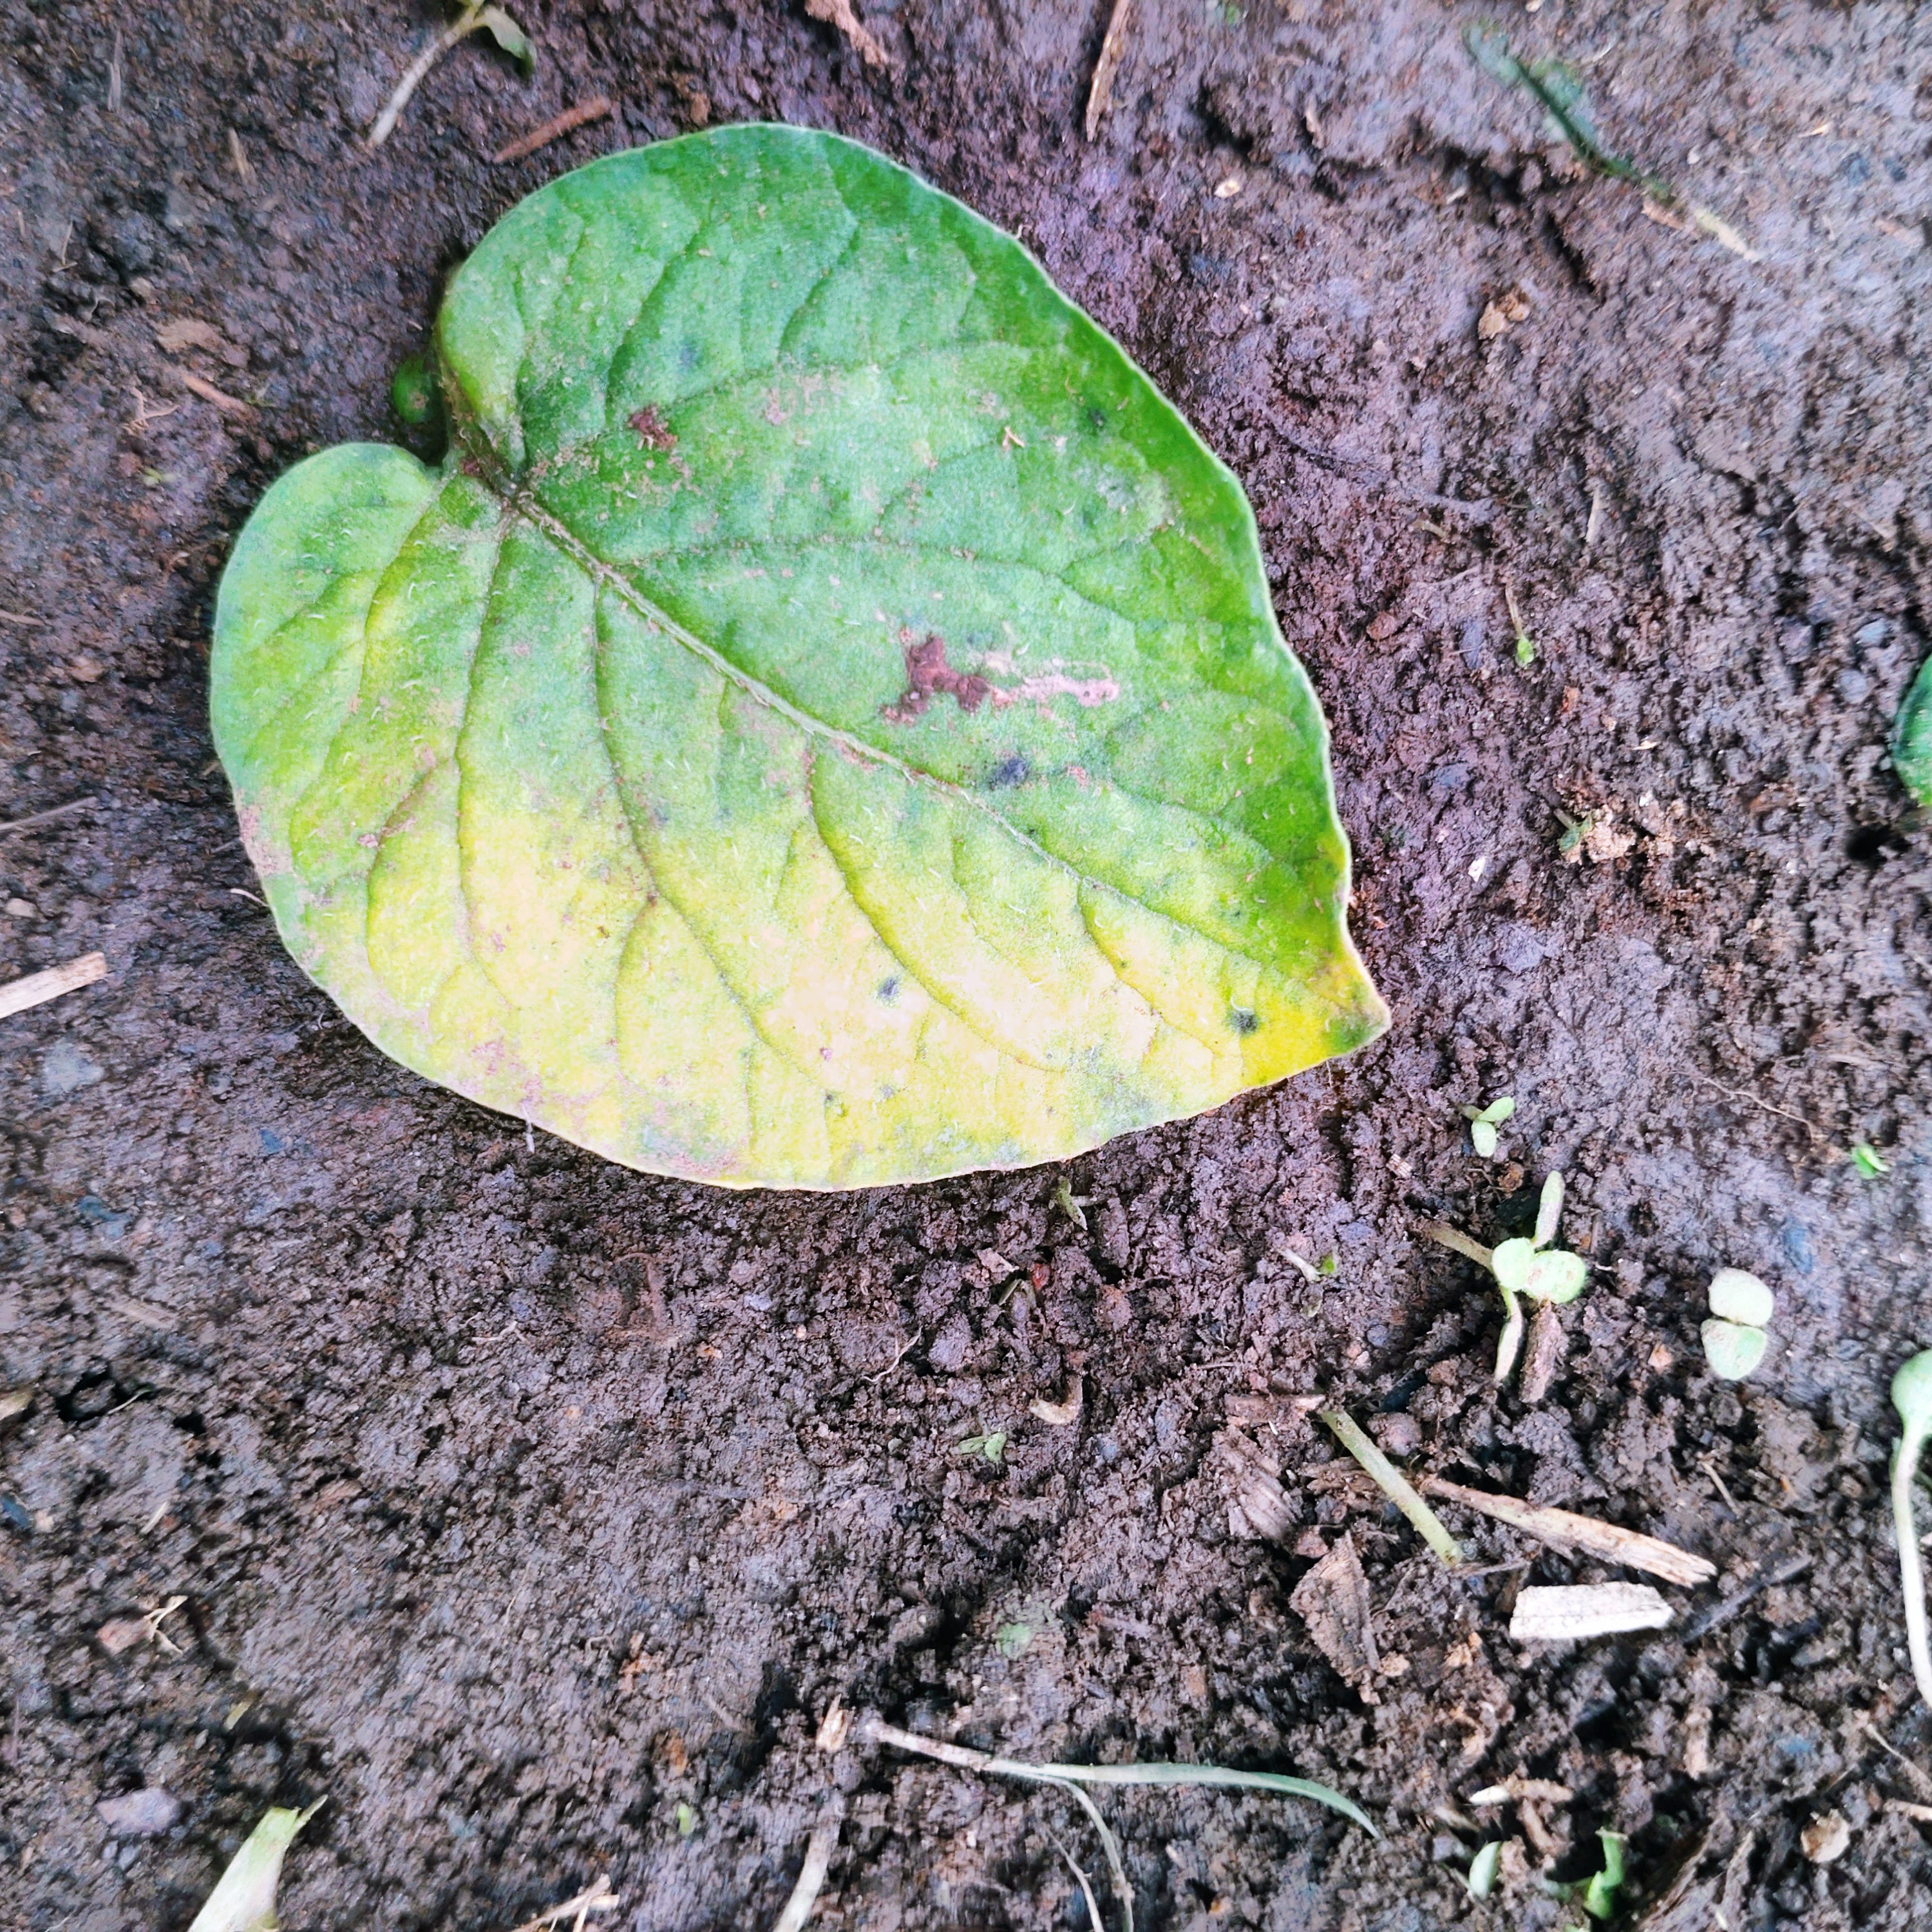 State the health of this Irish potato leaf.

late blight
